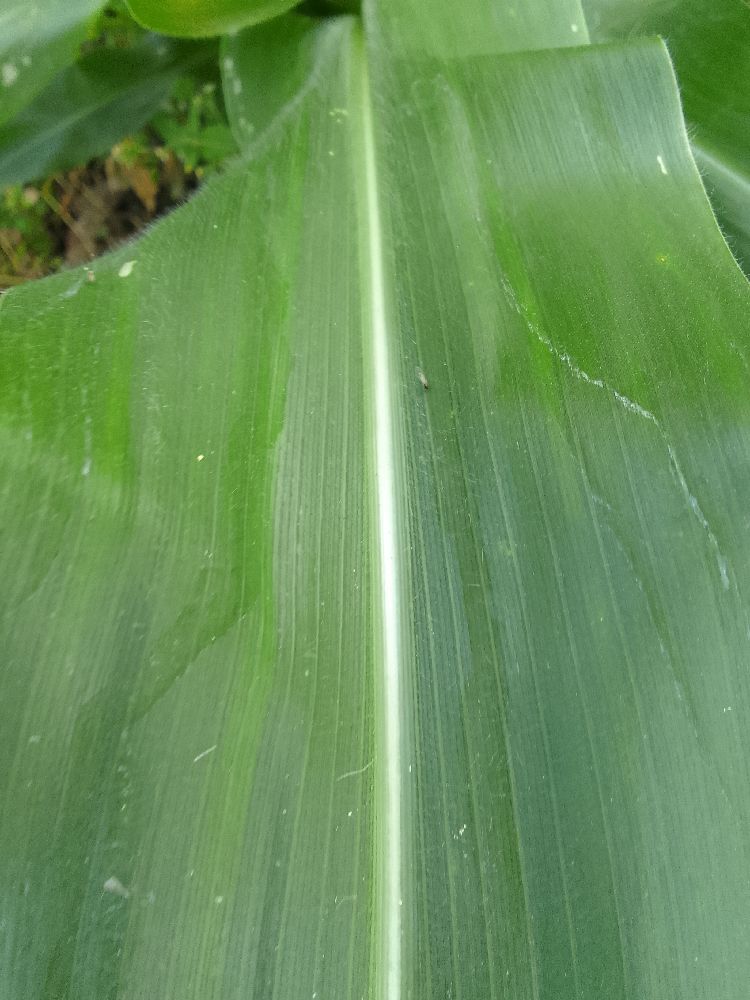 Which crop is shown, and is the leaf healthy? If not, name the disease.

maize, healthy
